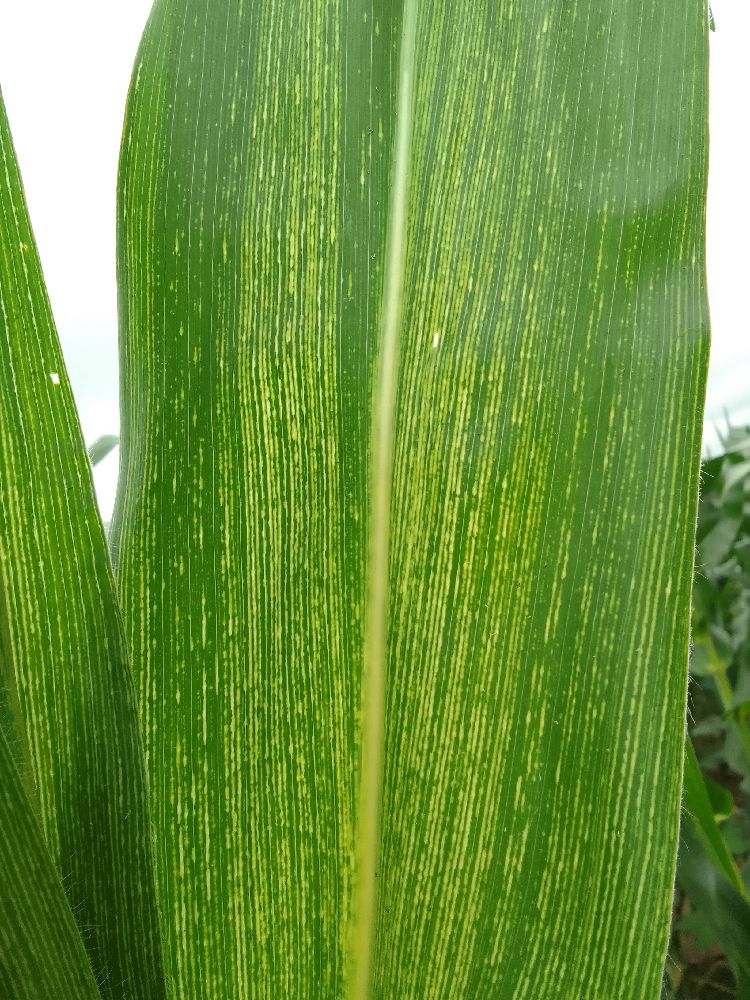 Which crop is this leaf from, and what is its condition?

maize, maize streak virus
